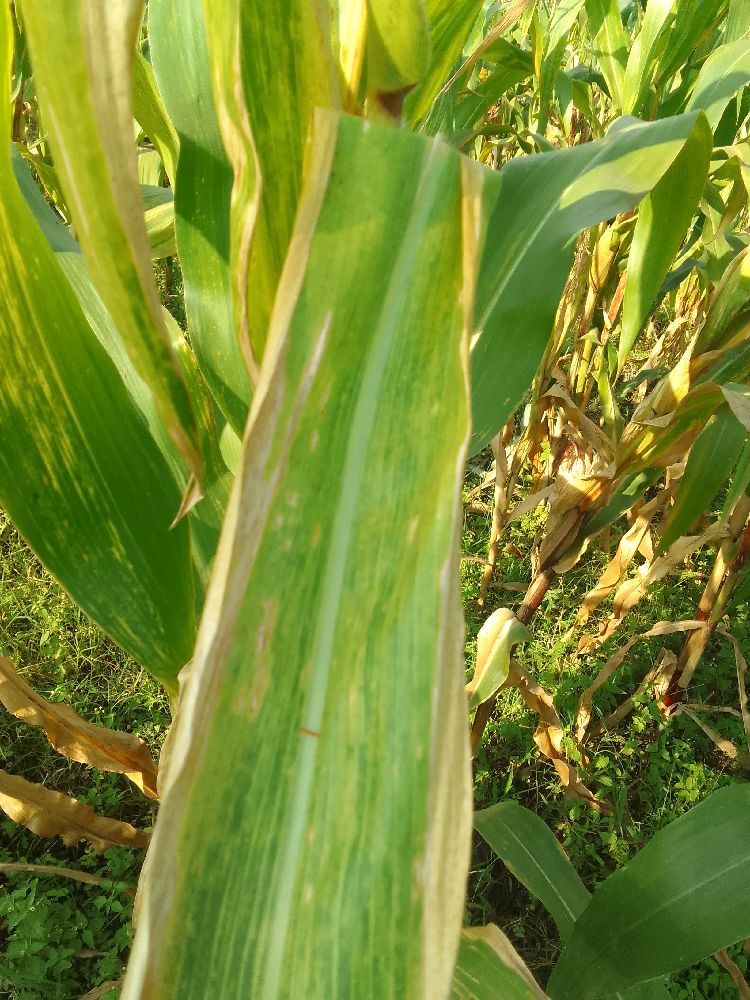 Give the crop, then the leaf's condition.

maize, maize lethal necrosis
